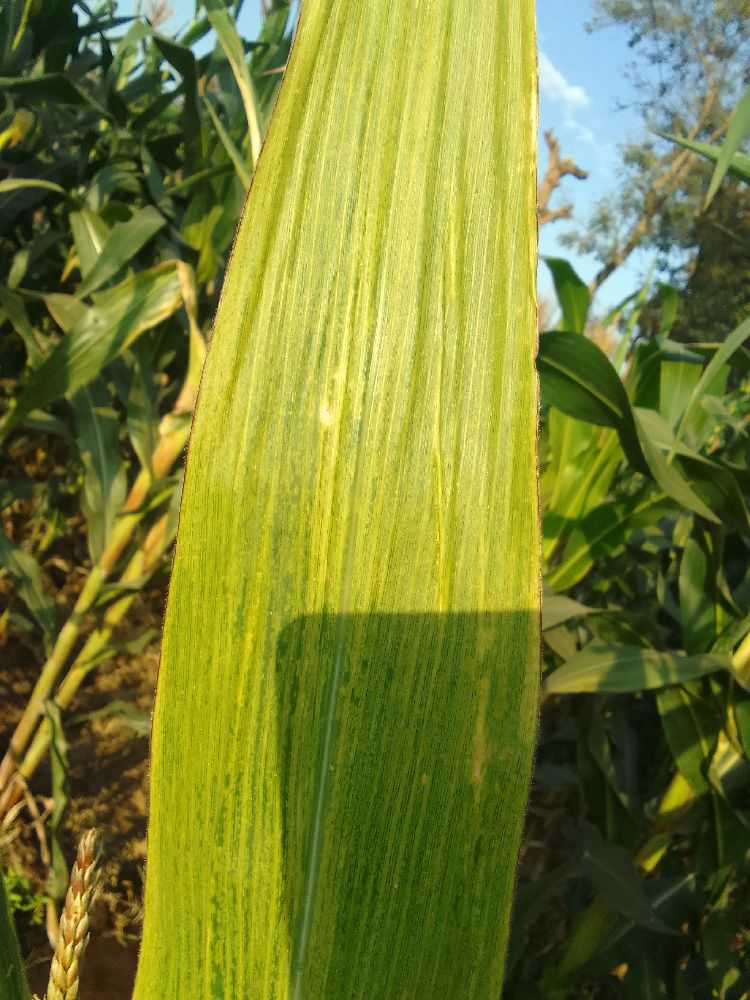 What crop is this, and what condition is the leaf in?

maize, maize lethal necrosis
